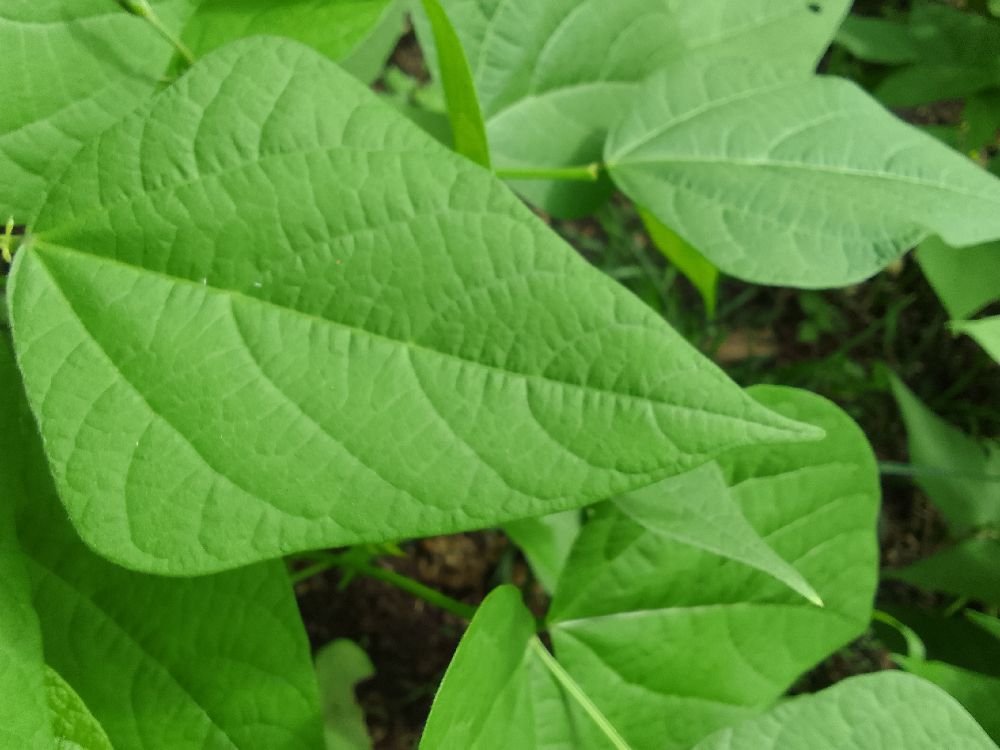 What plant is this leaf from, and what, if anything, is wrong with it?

common bean, healthy
